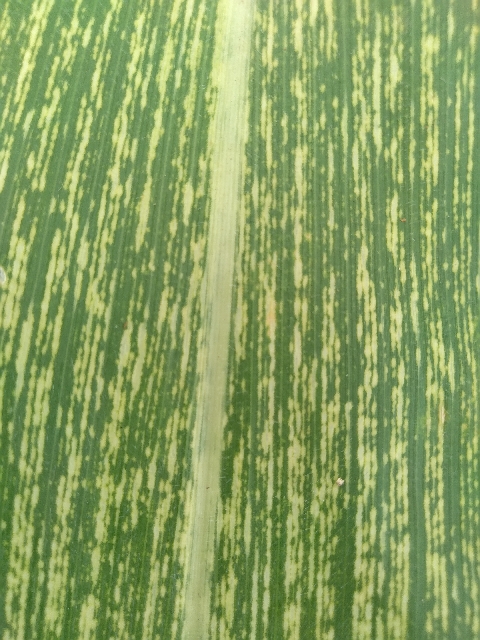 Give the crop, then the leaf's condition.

maize, maize streak virus
